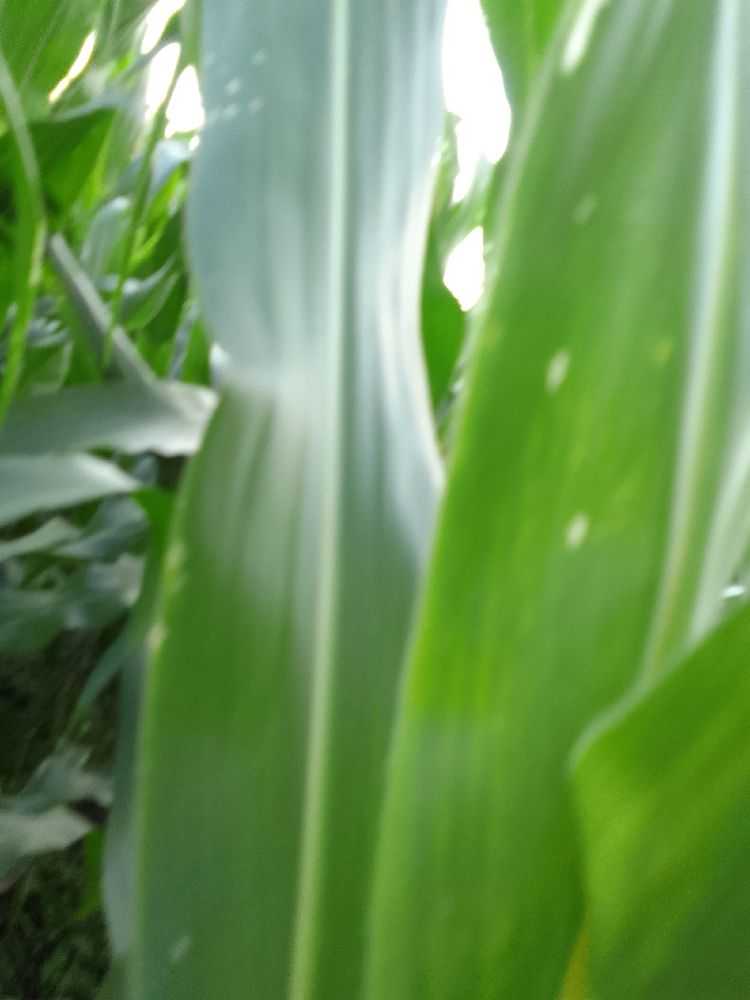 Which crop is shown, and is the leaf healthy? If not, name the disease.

maize, healthy
